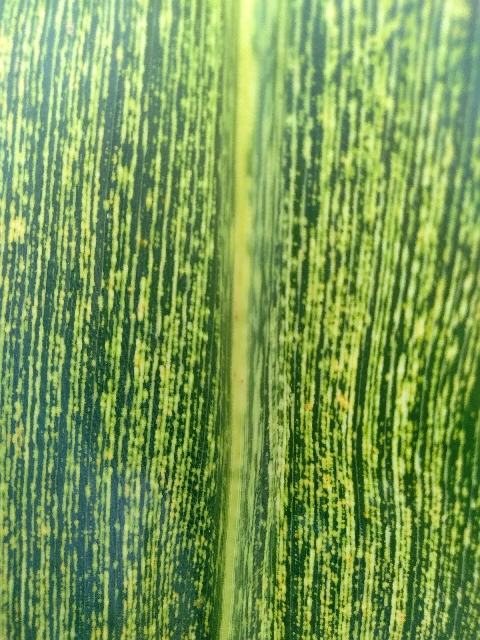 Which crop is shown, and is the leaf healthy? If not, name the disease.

maize, maize streak virus
